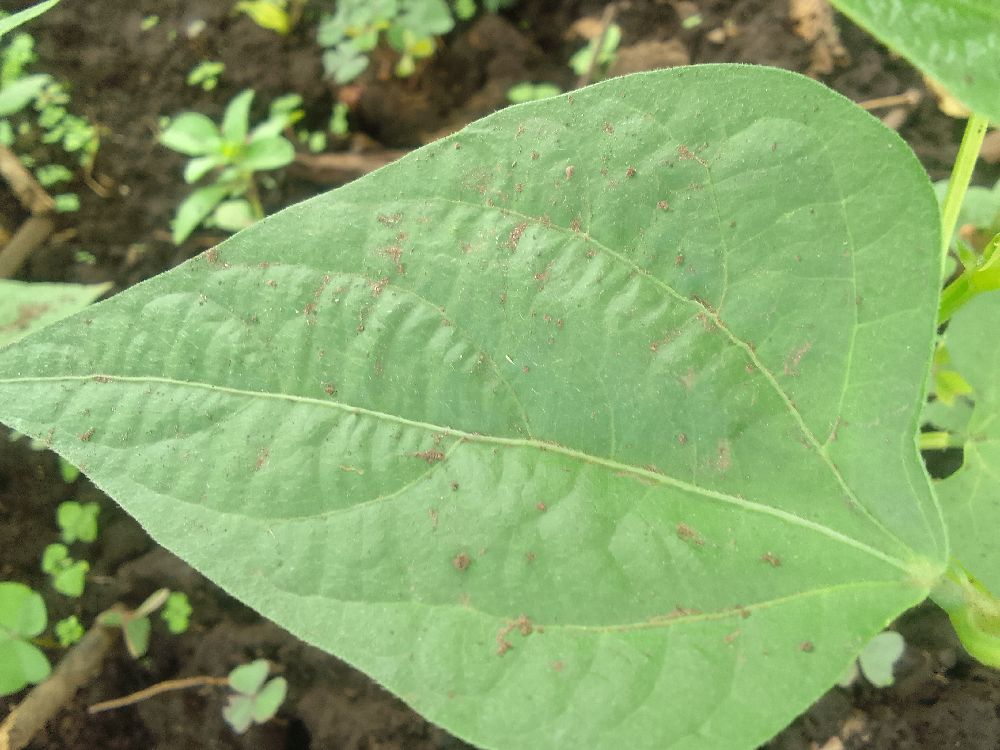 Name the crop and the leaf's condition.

common bean, healthy
